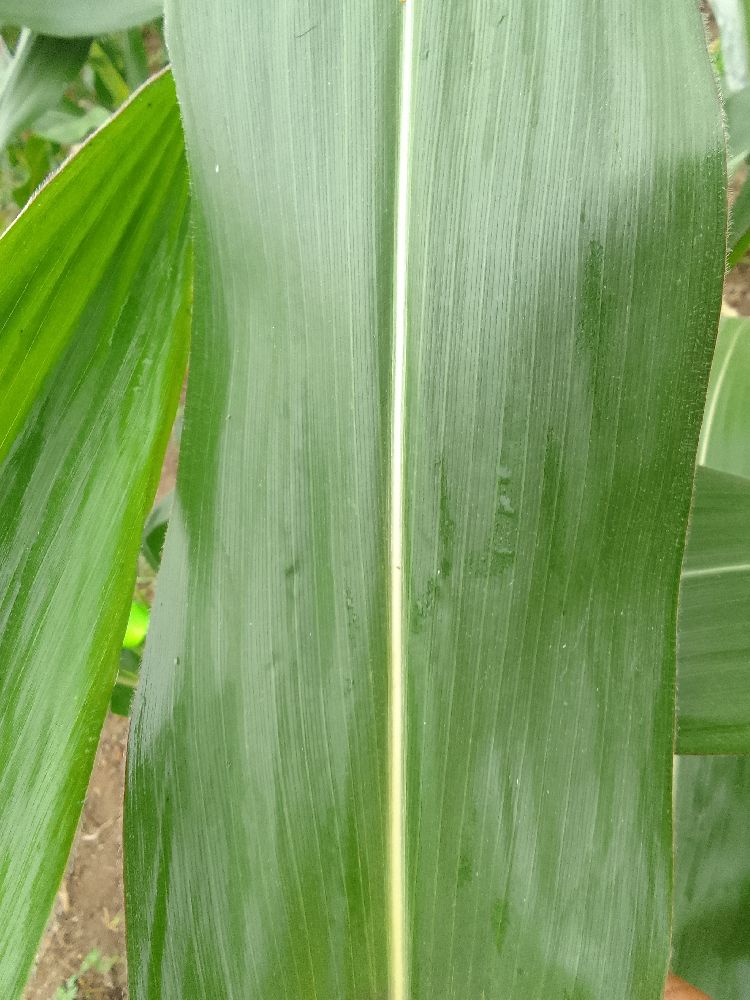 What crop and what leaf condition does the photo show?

maize, healthy
